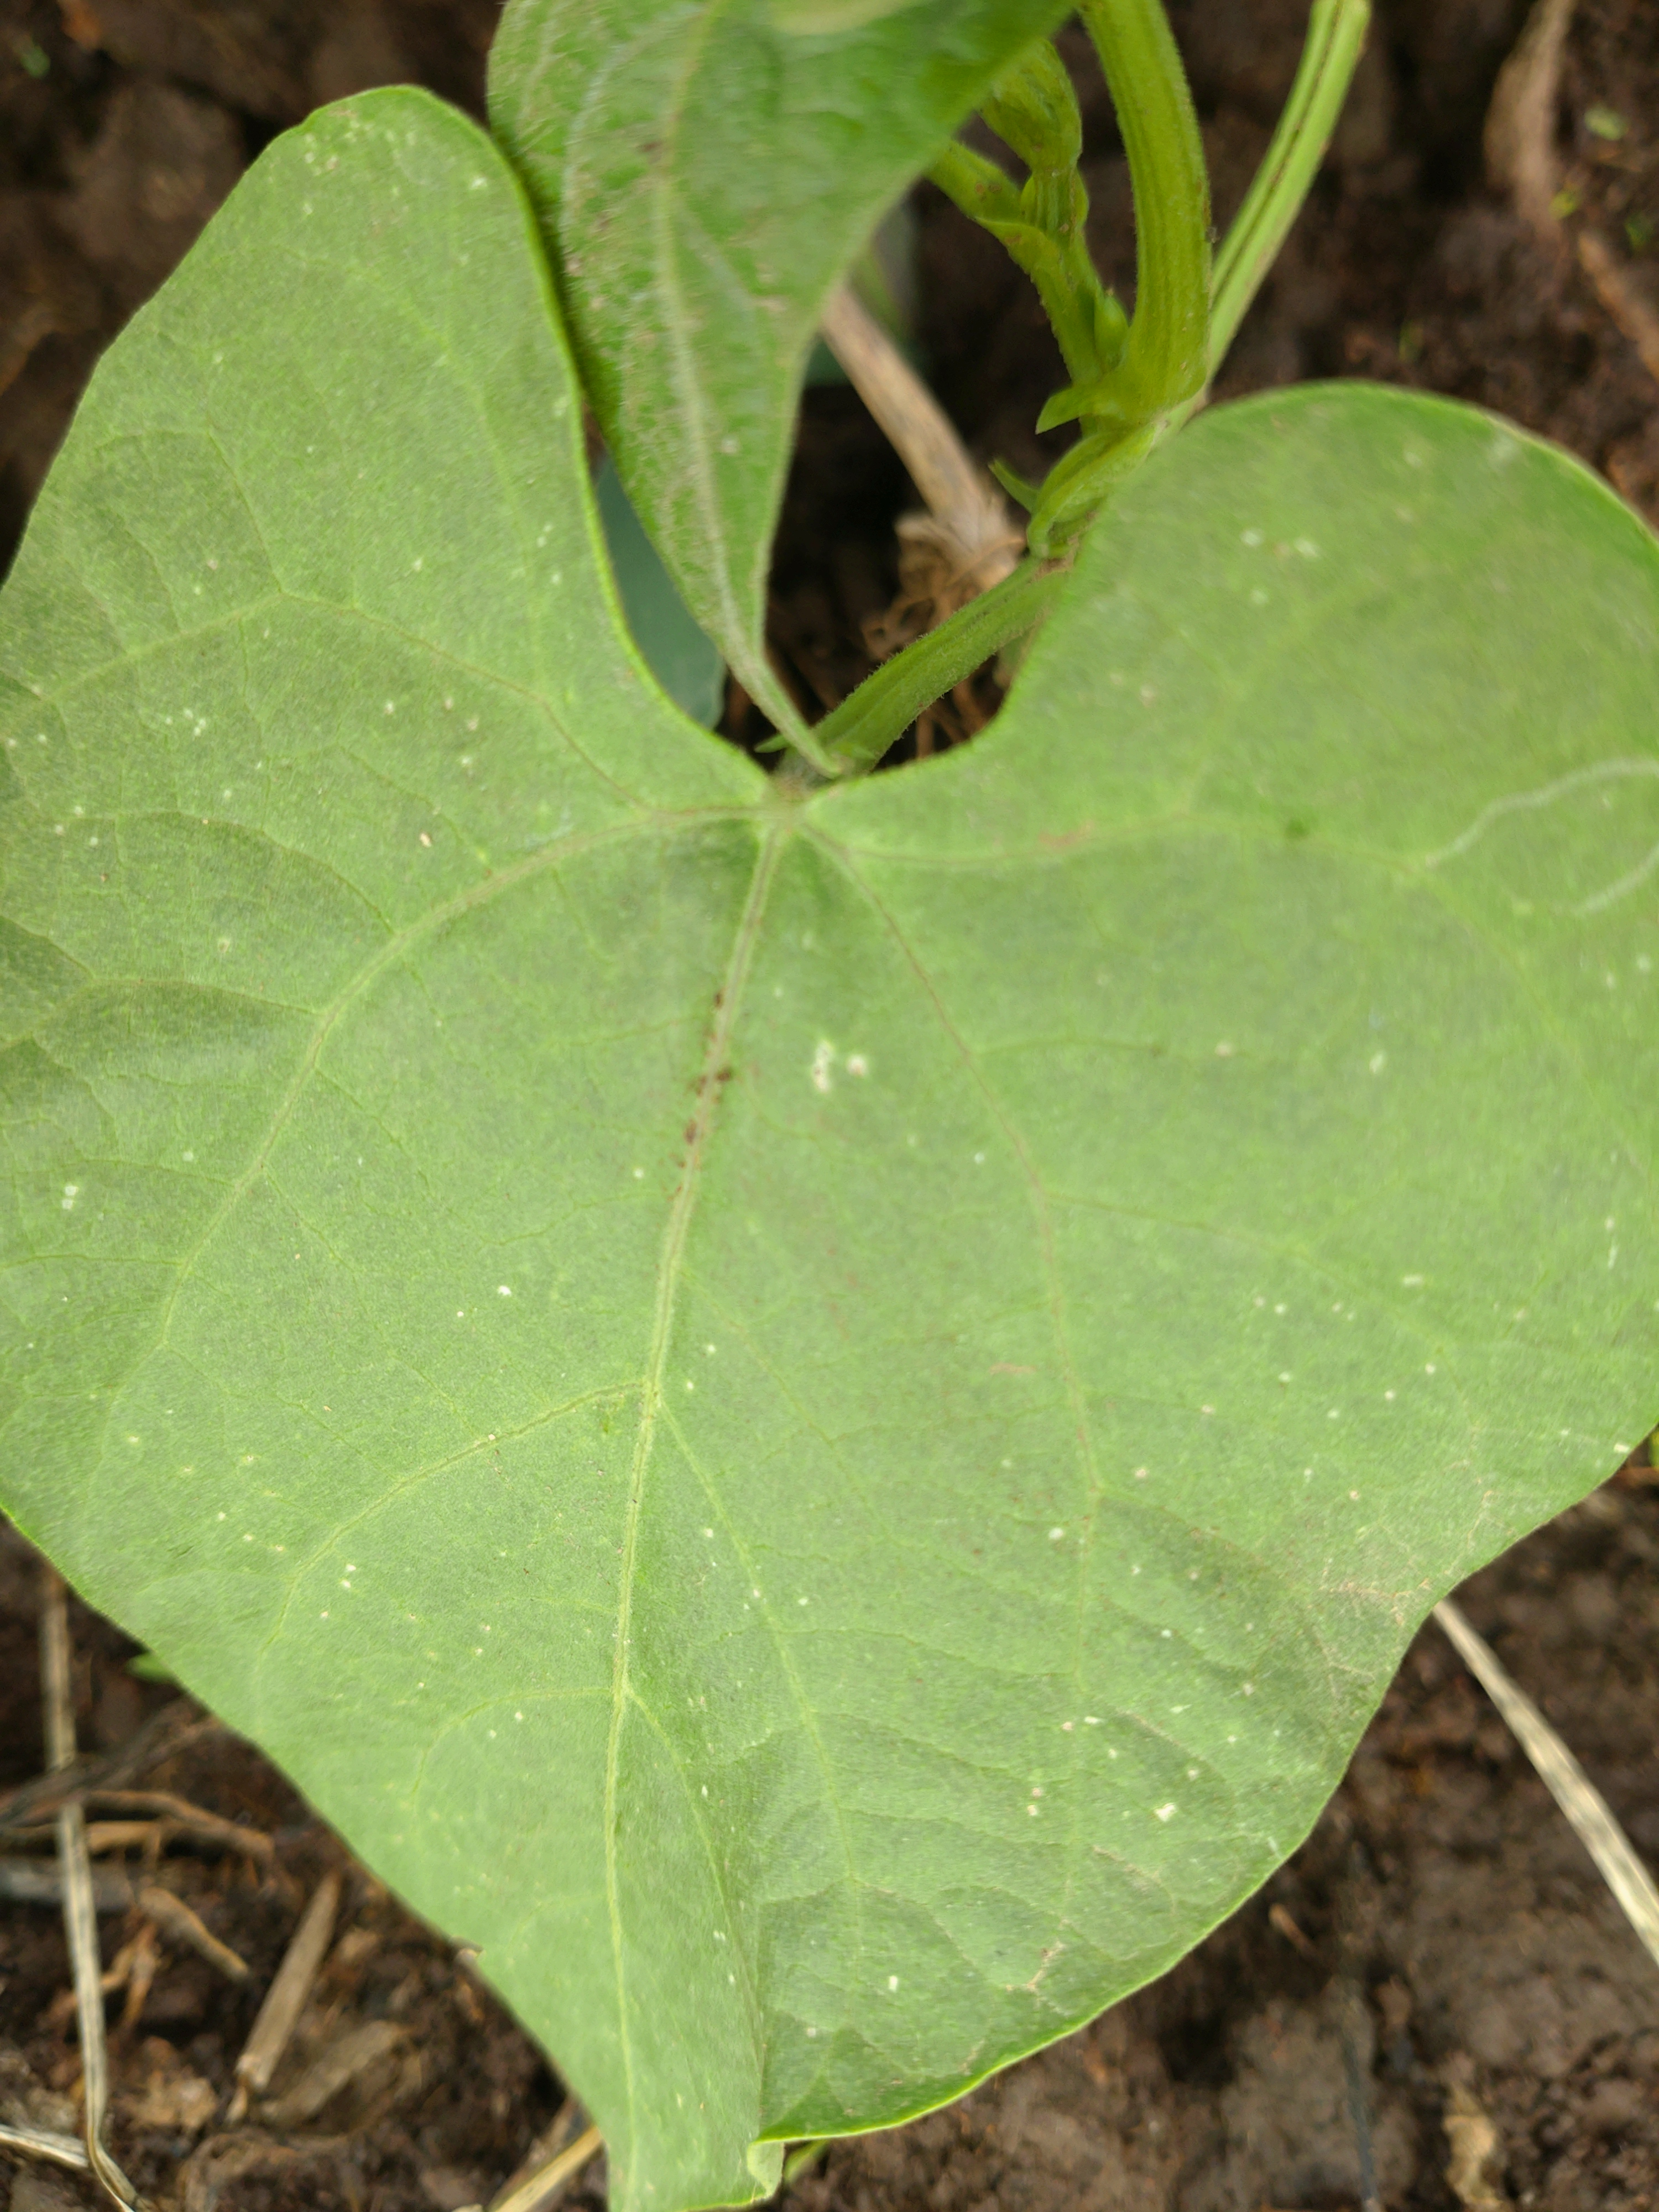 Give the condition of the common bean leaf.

healthy
